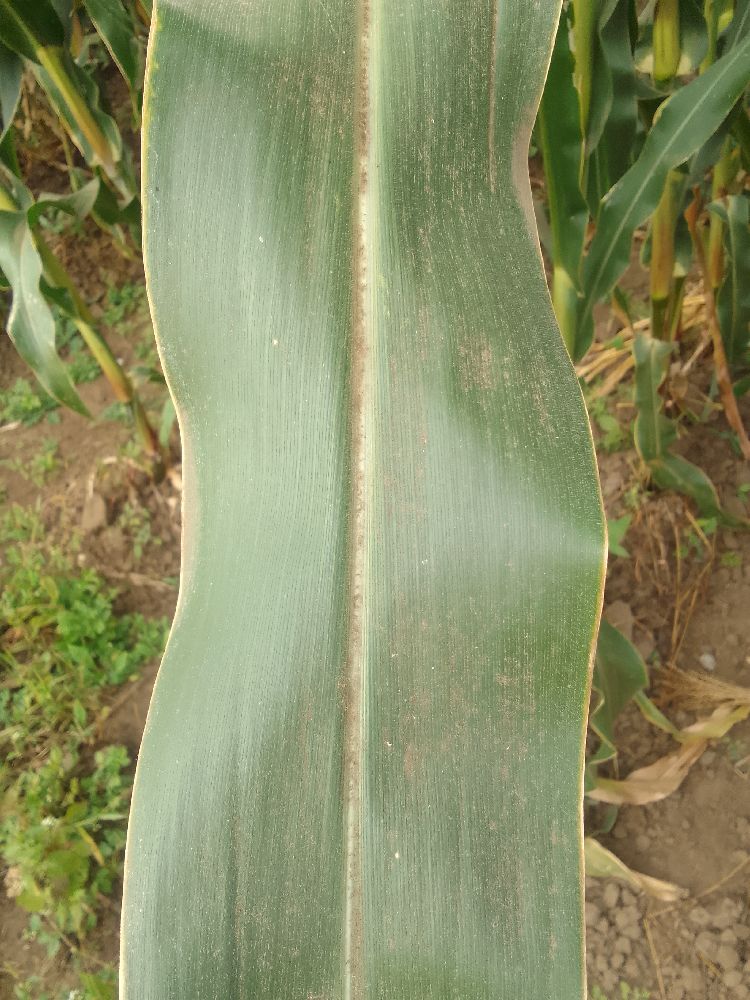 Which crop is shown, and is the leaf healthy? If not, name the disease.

maize, healthy
